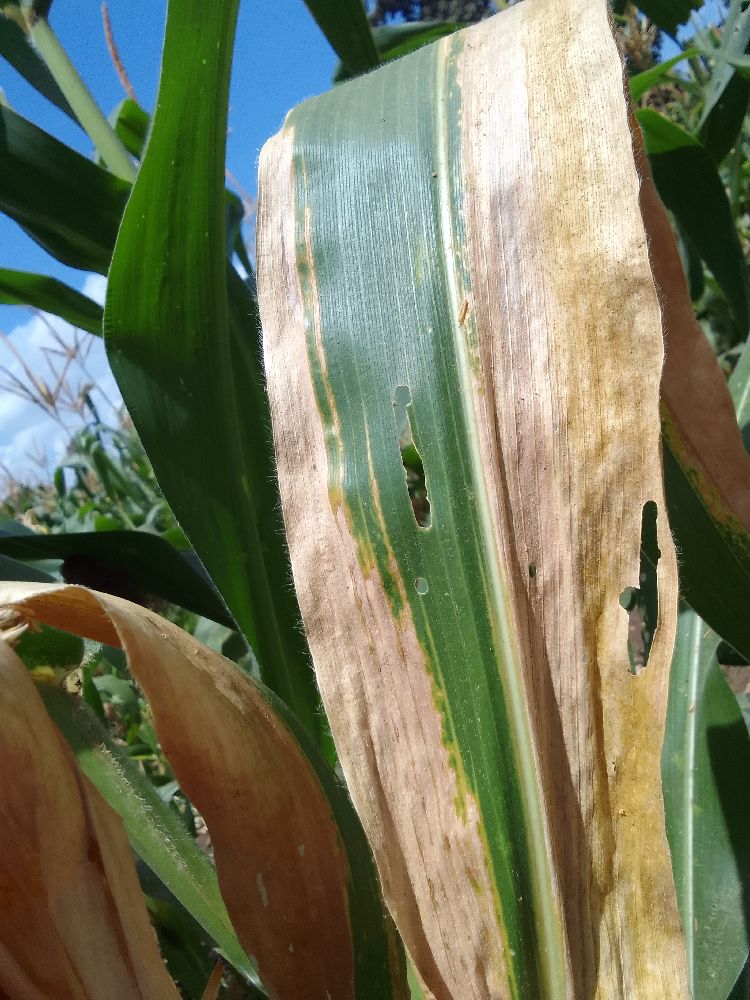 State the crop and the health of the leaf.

maize, maize lethal necrosis
